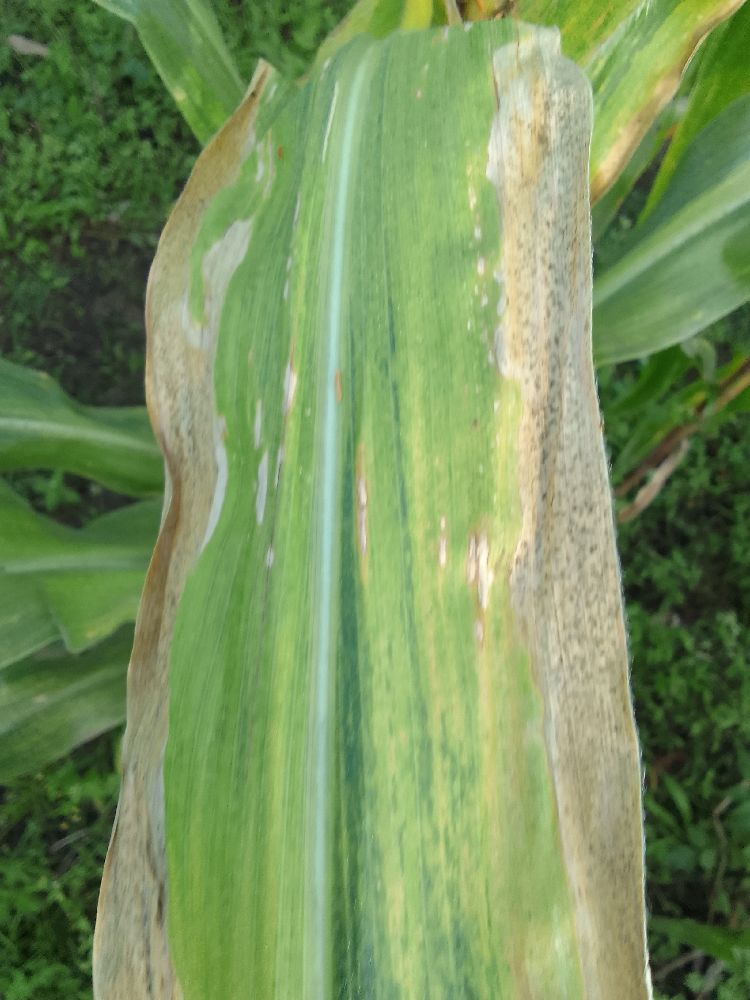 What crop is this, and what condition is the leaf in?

maize, maize lethal necrosis
